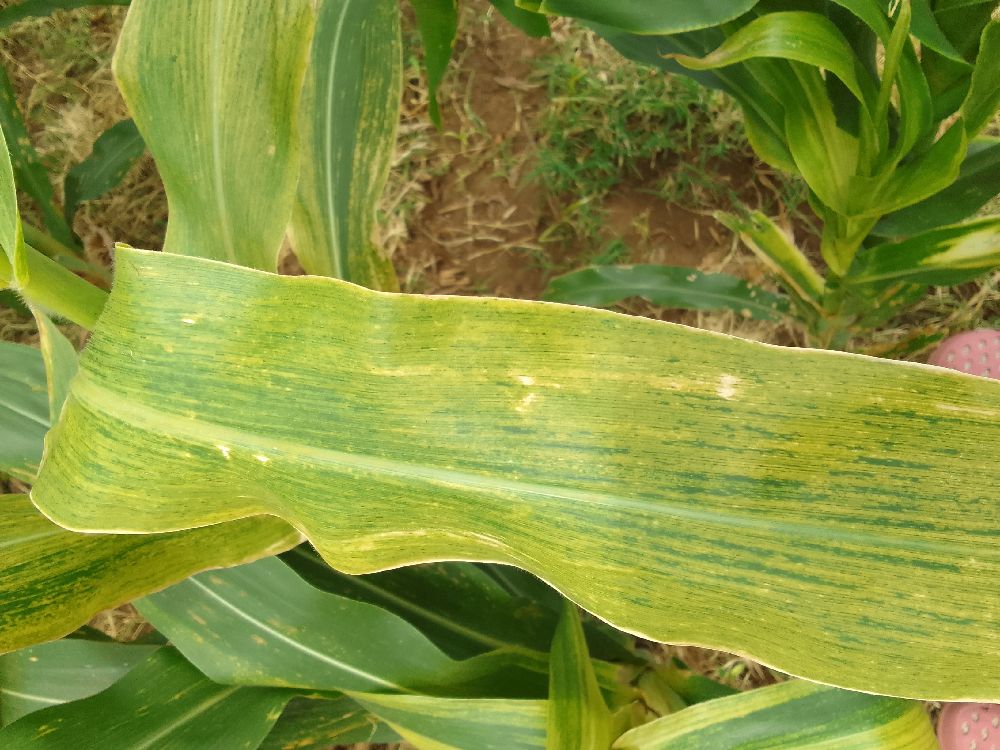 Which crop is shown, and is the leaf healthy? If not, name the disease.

maize, maize lethal necrosis
